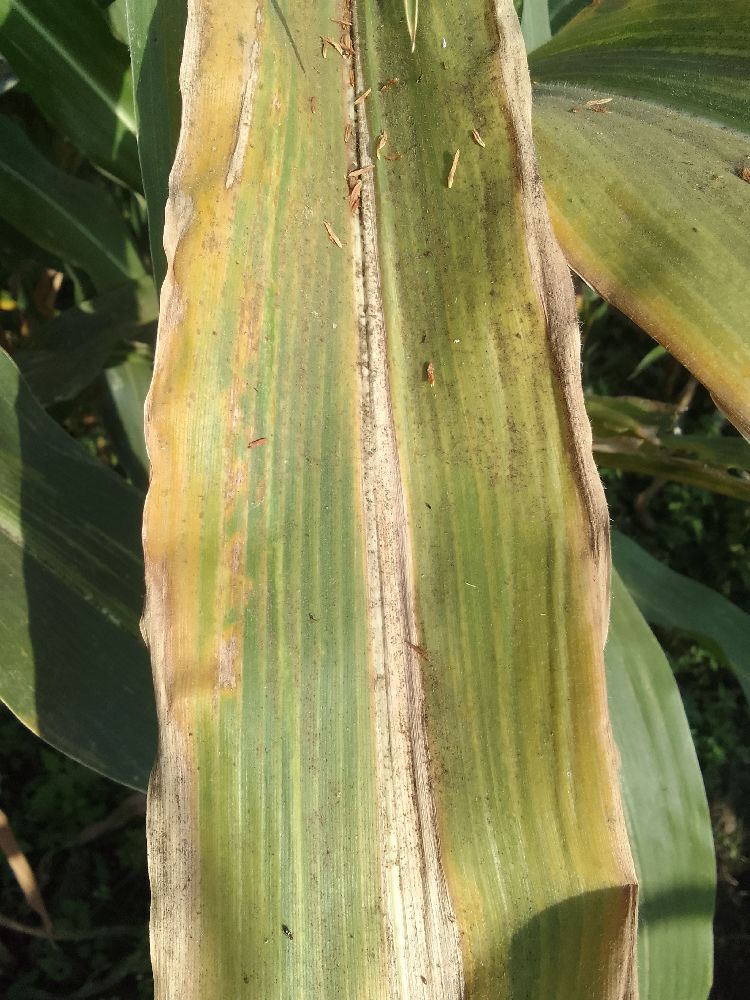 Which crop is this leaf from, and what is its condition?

maize, maize lethal necrosis
